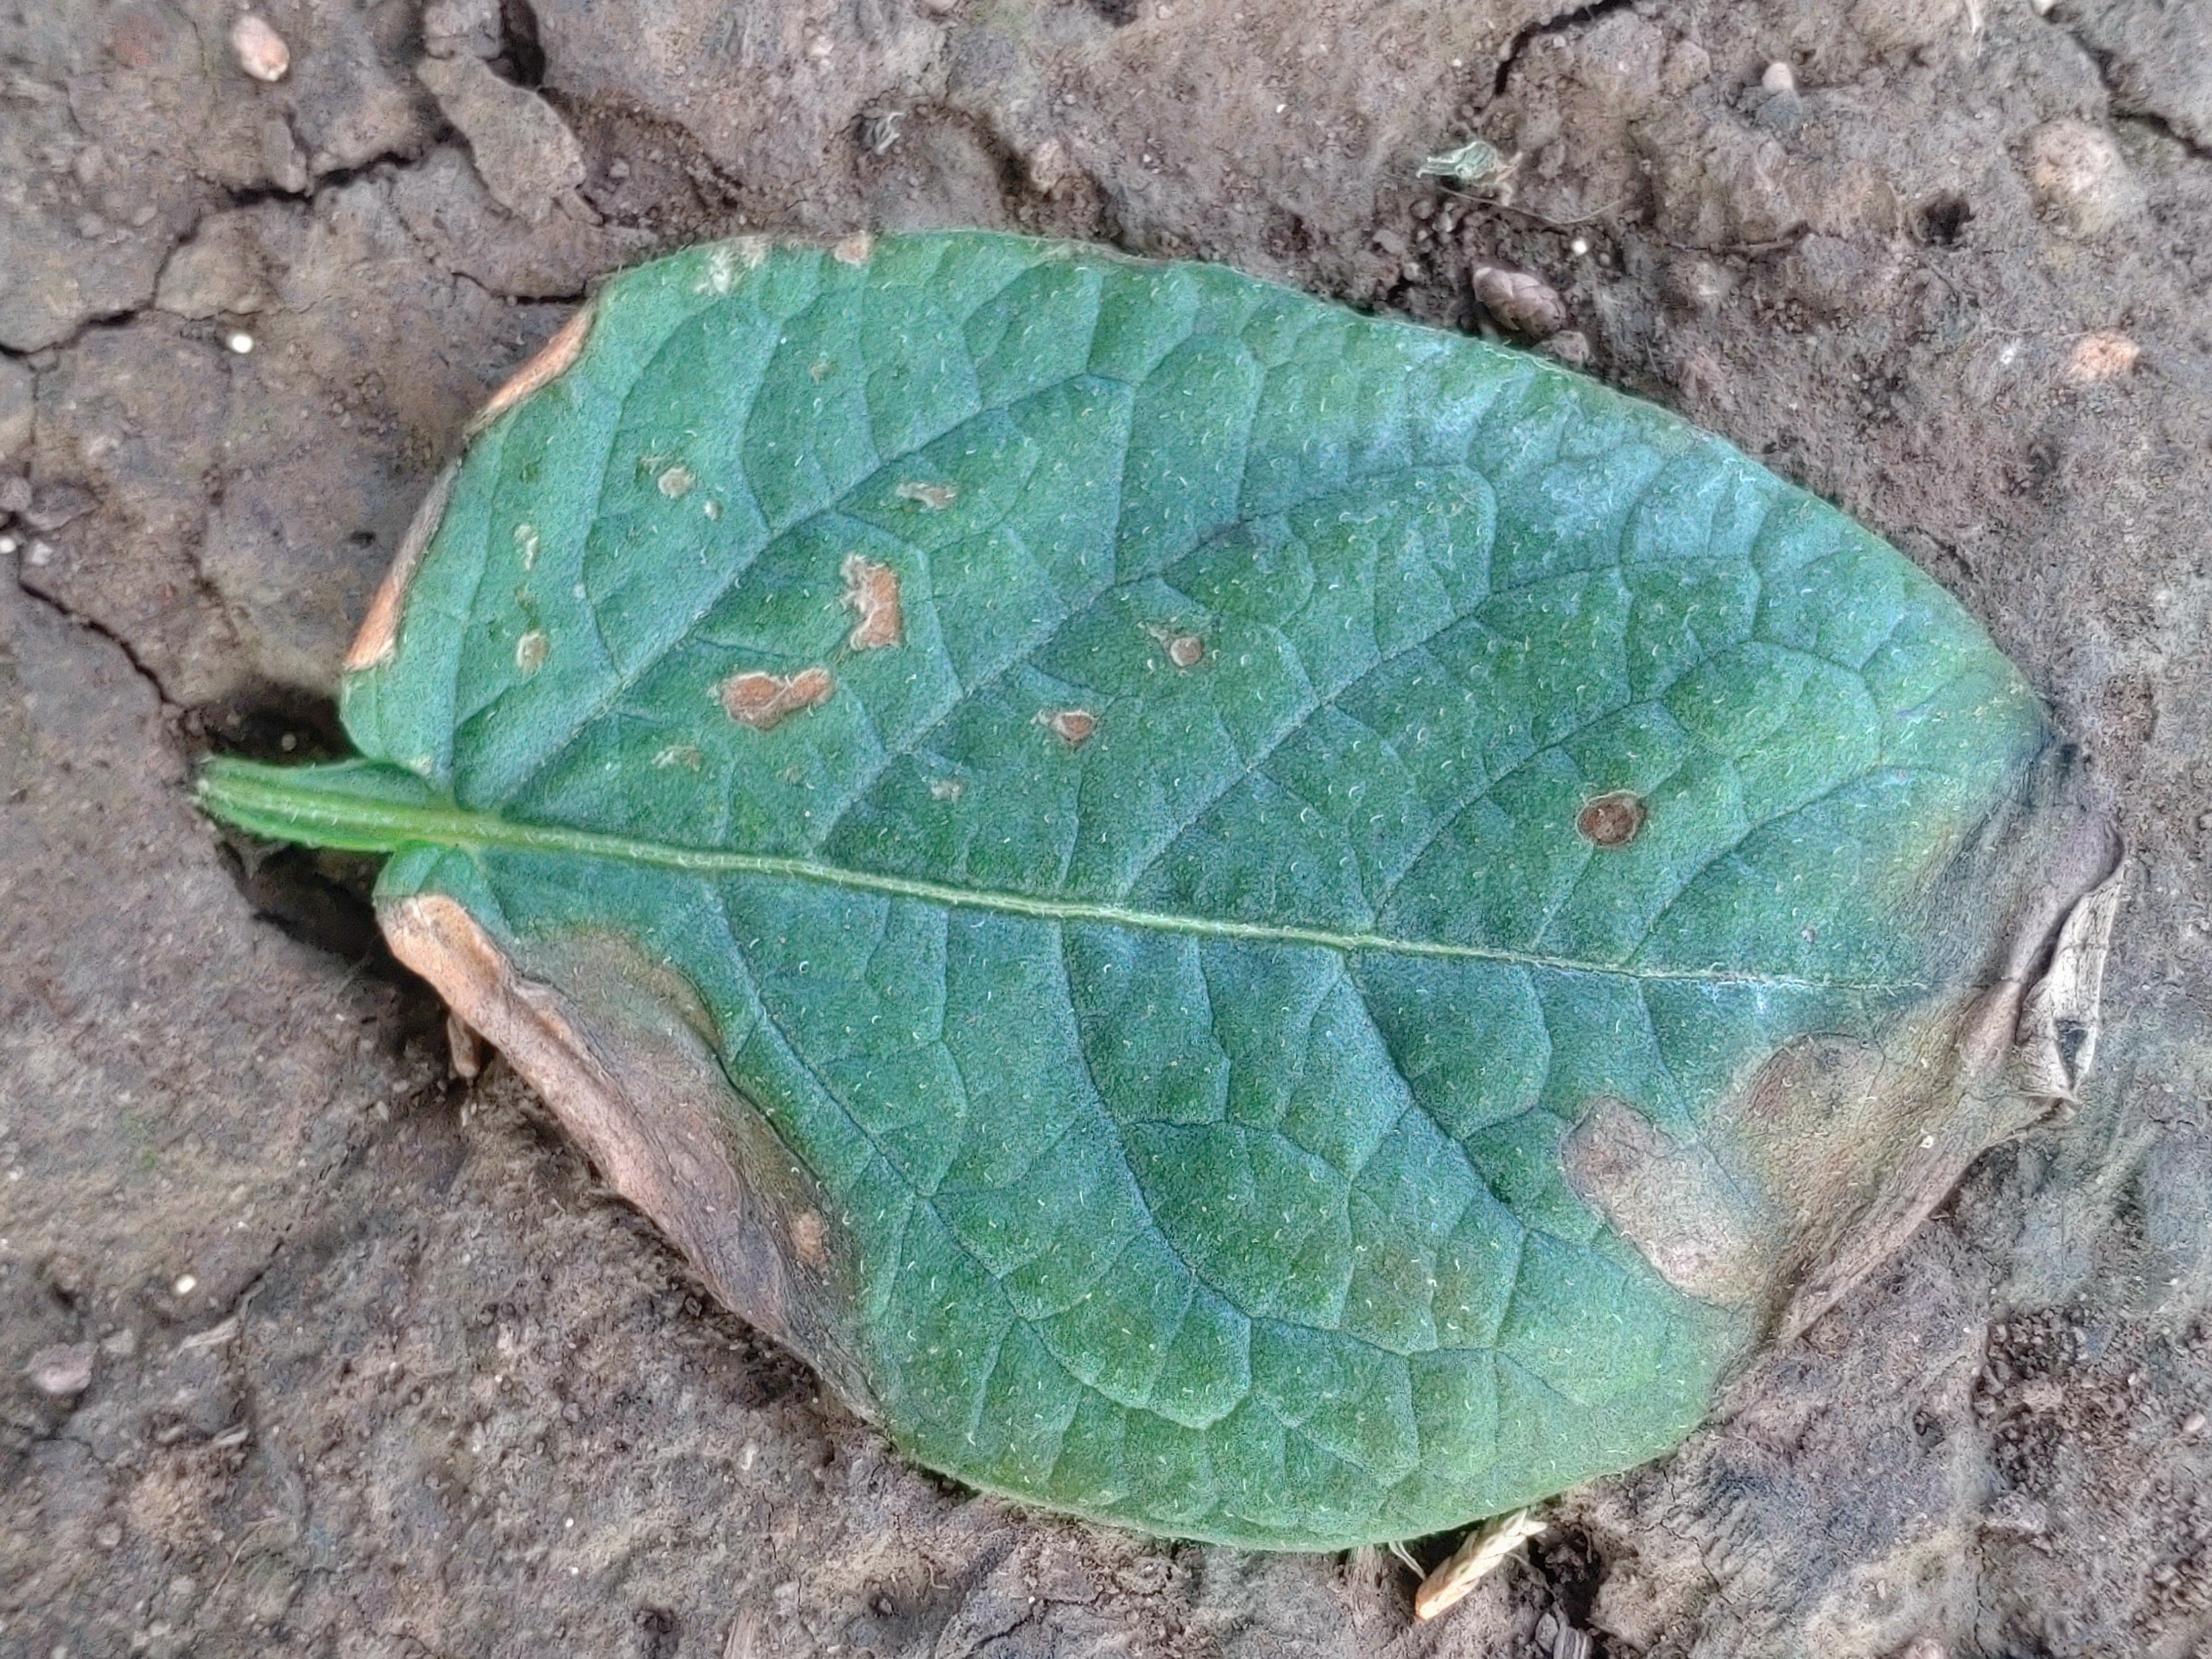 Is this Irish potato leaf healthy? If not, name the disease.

early blight
